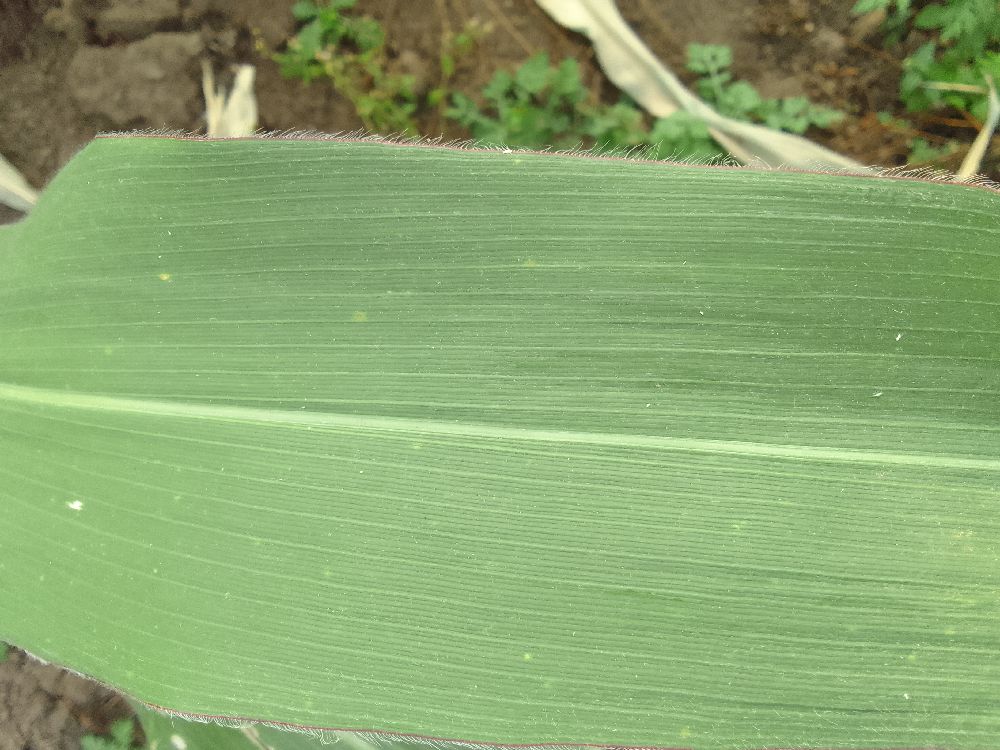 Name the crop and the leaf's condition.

maize, healthy
